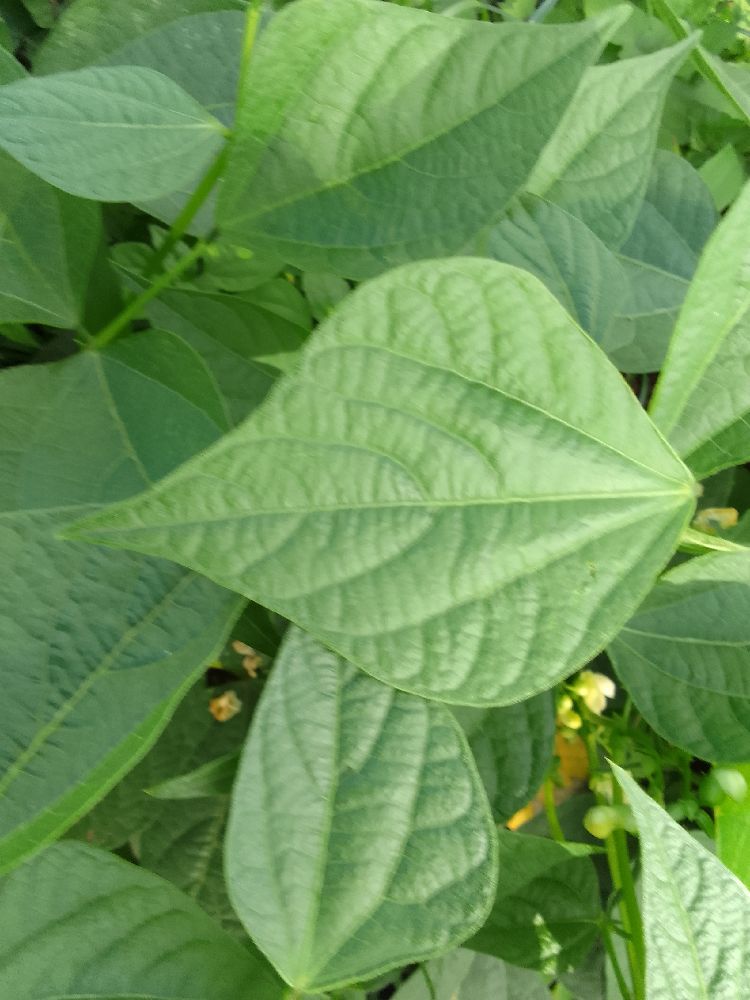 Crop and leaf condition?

common bean, healthy
